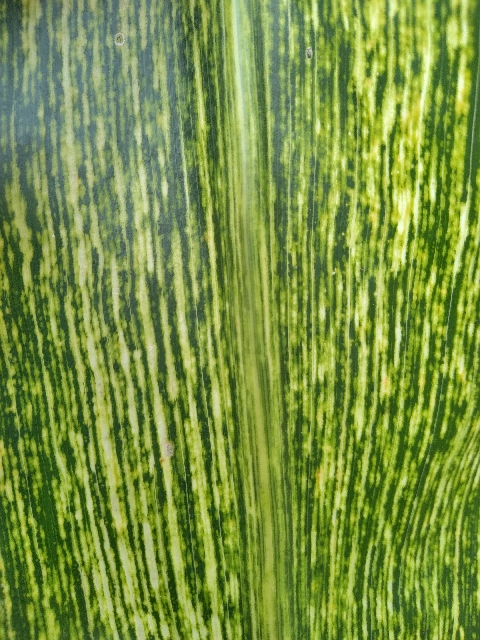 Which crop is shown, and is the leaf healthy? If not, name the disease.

maize, maize streak virus
